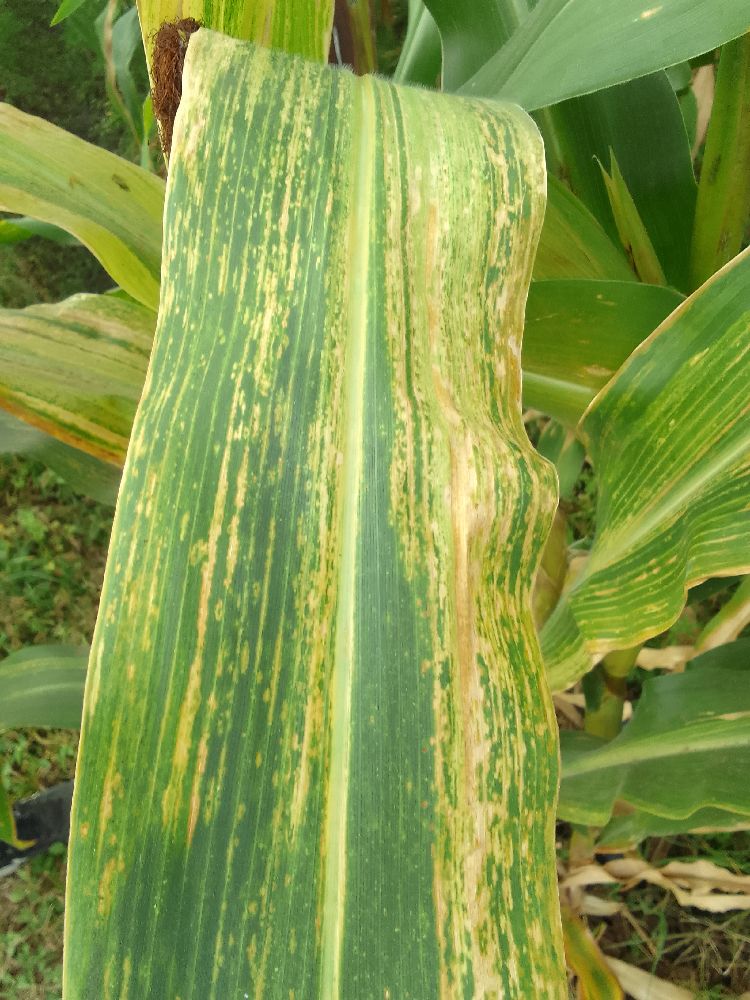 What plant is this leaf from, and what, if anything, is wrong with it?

maize, maize lethal necrosis
